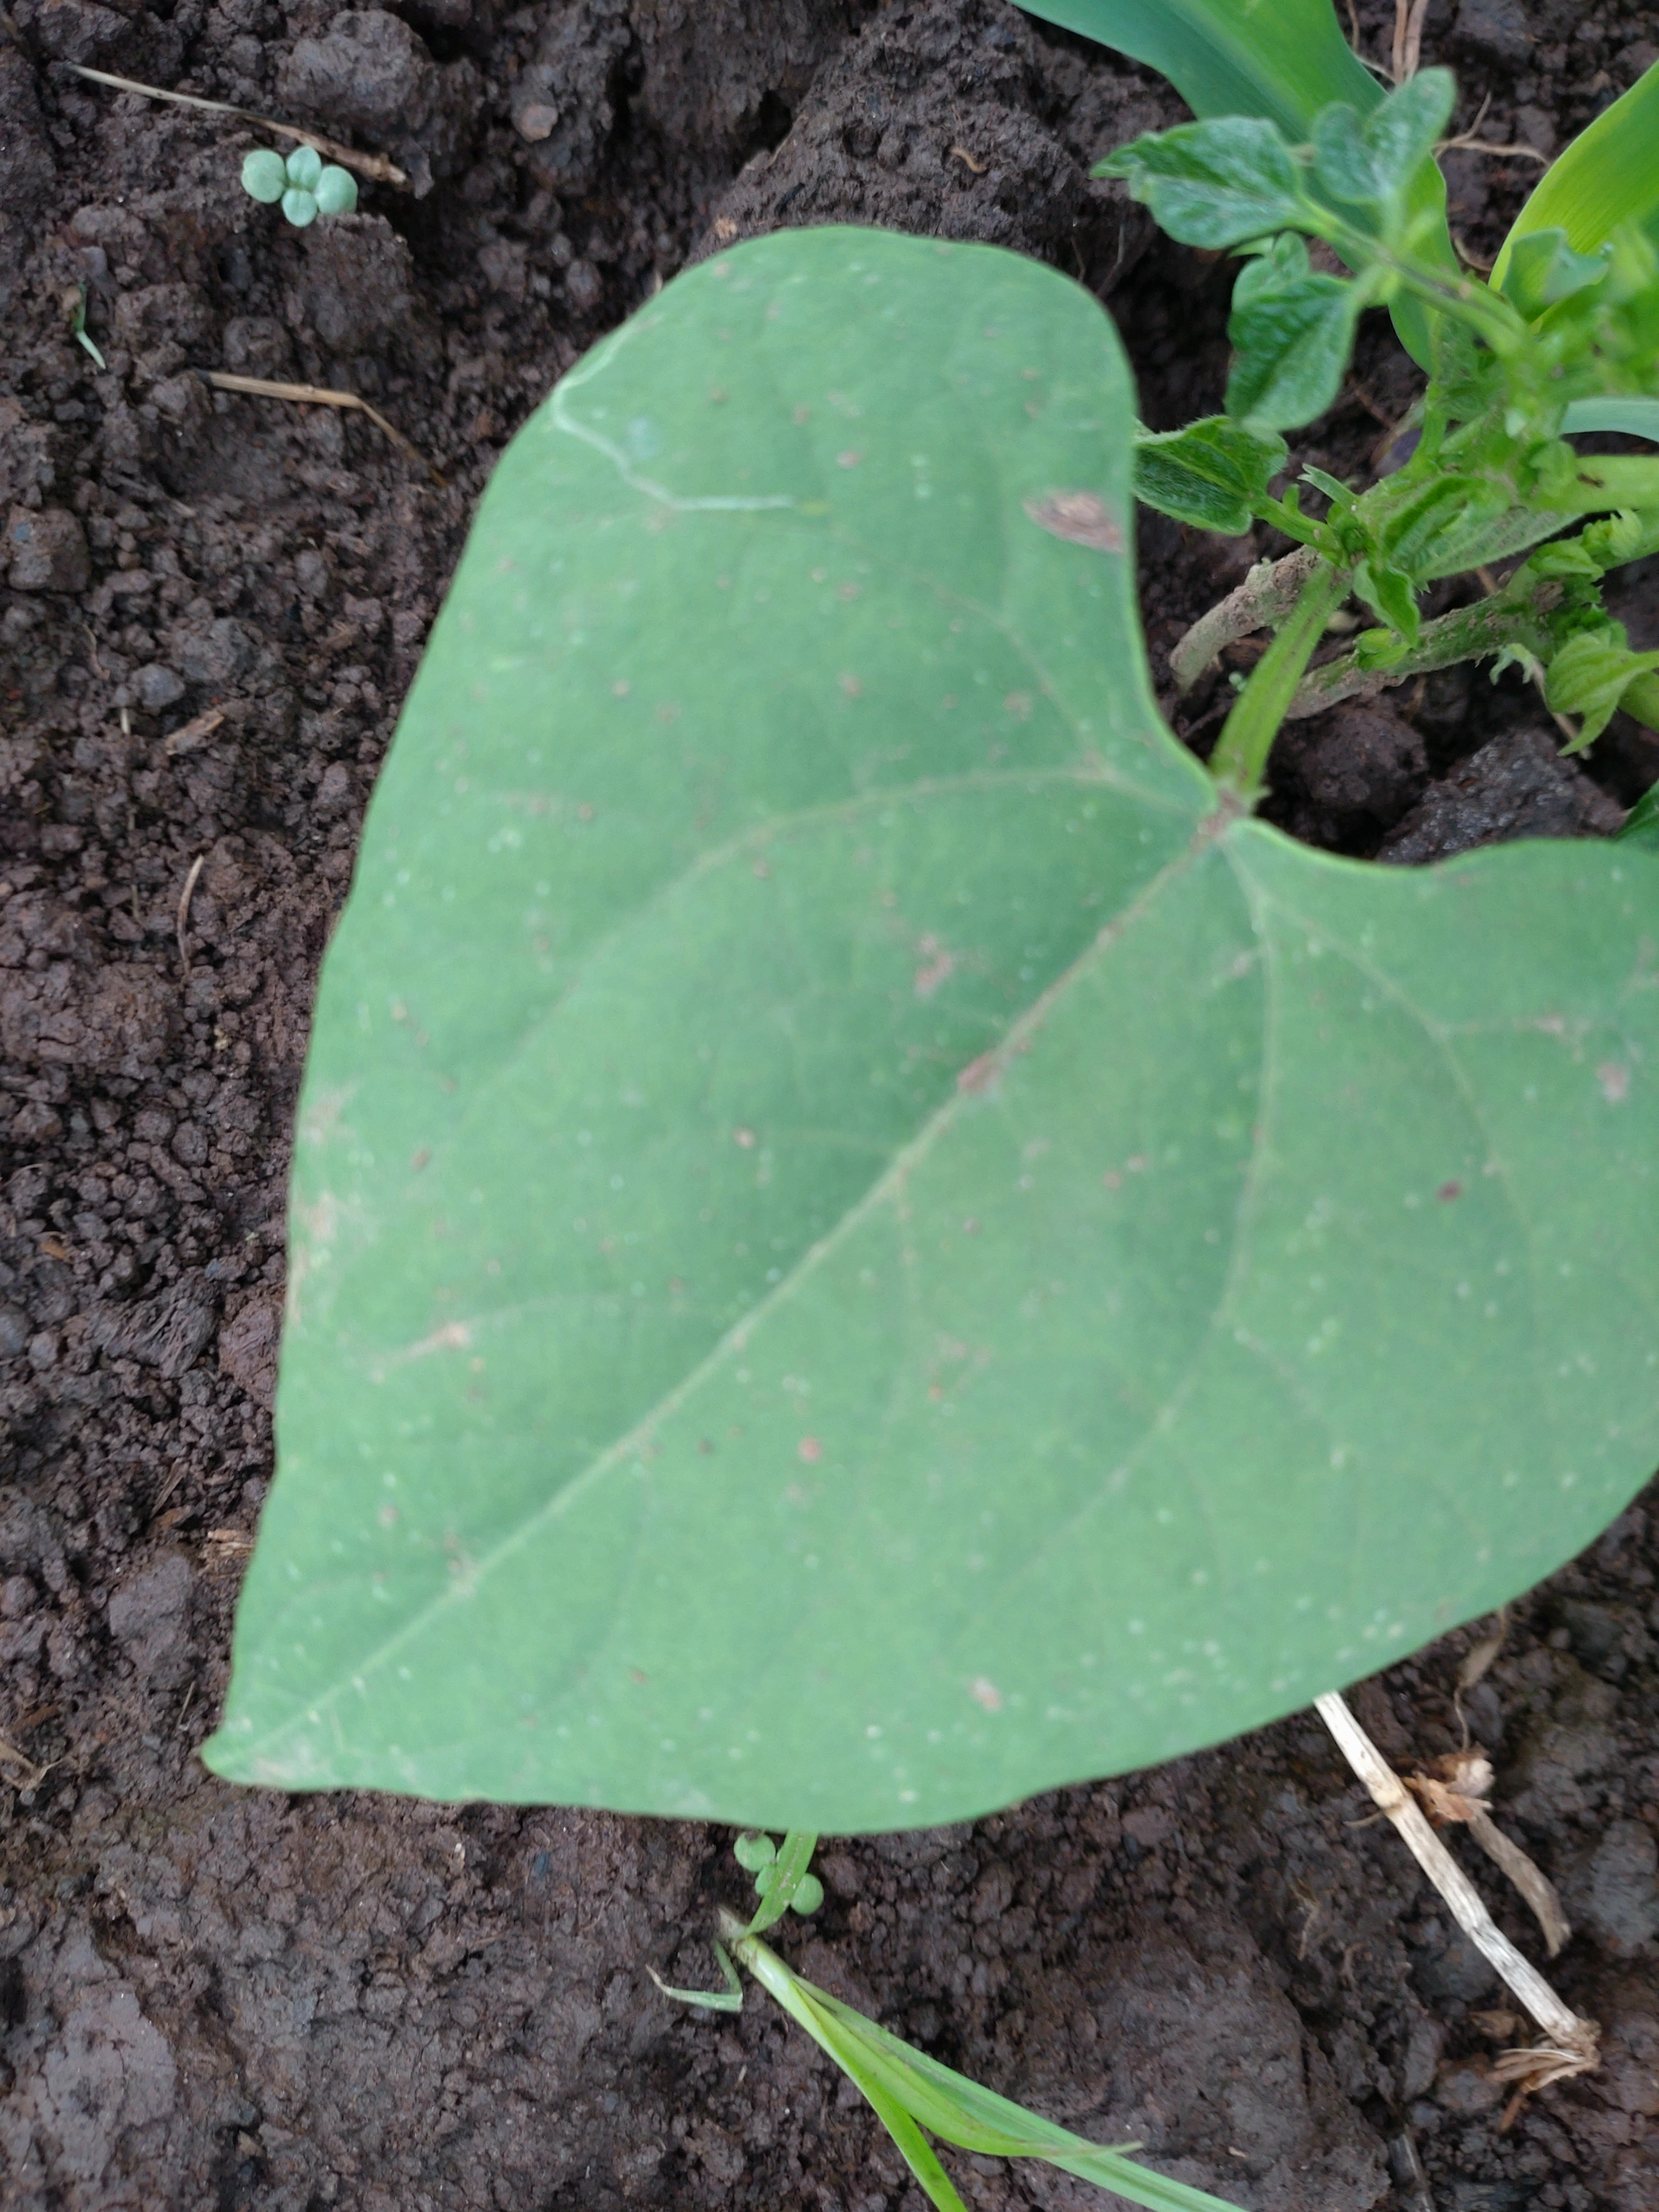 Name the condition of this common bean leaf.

healthy
